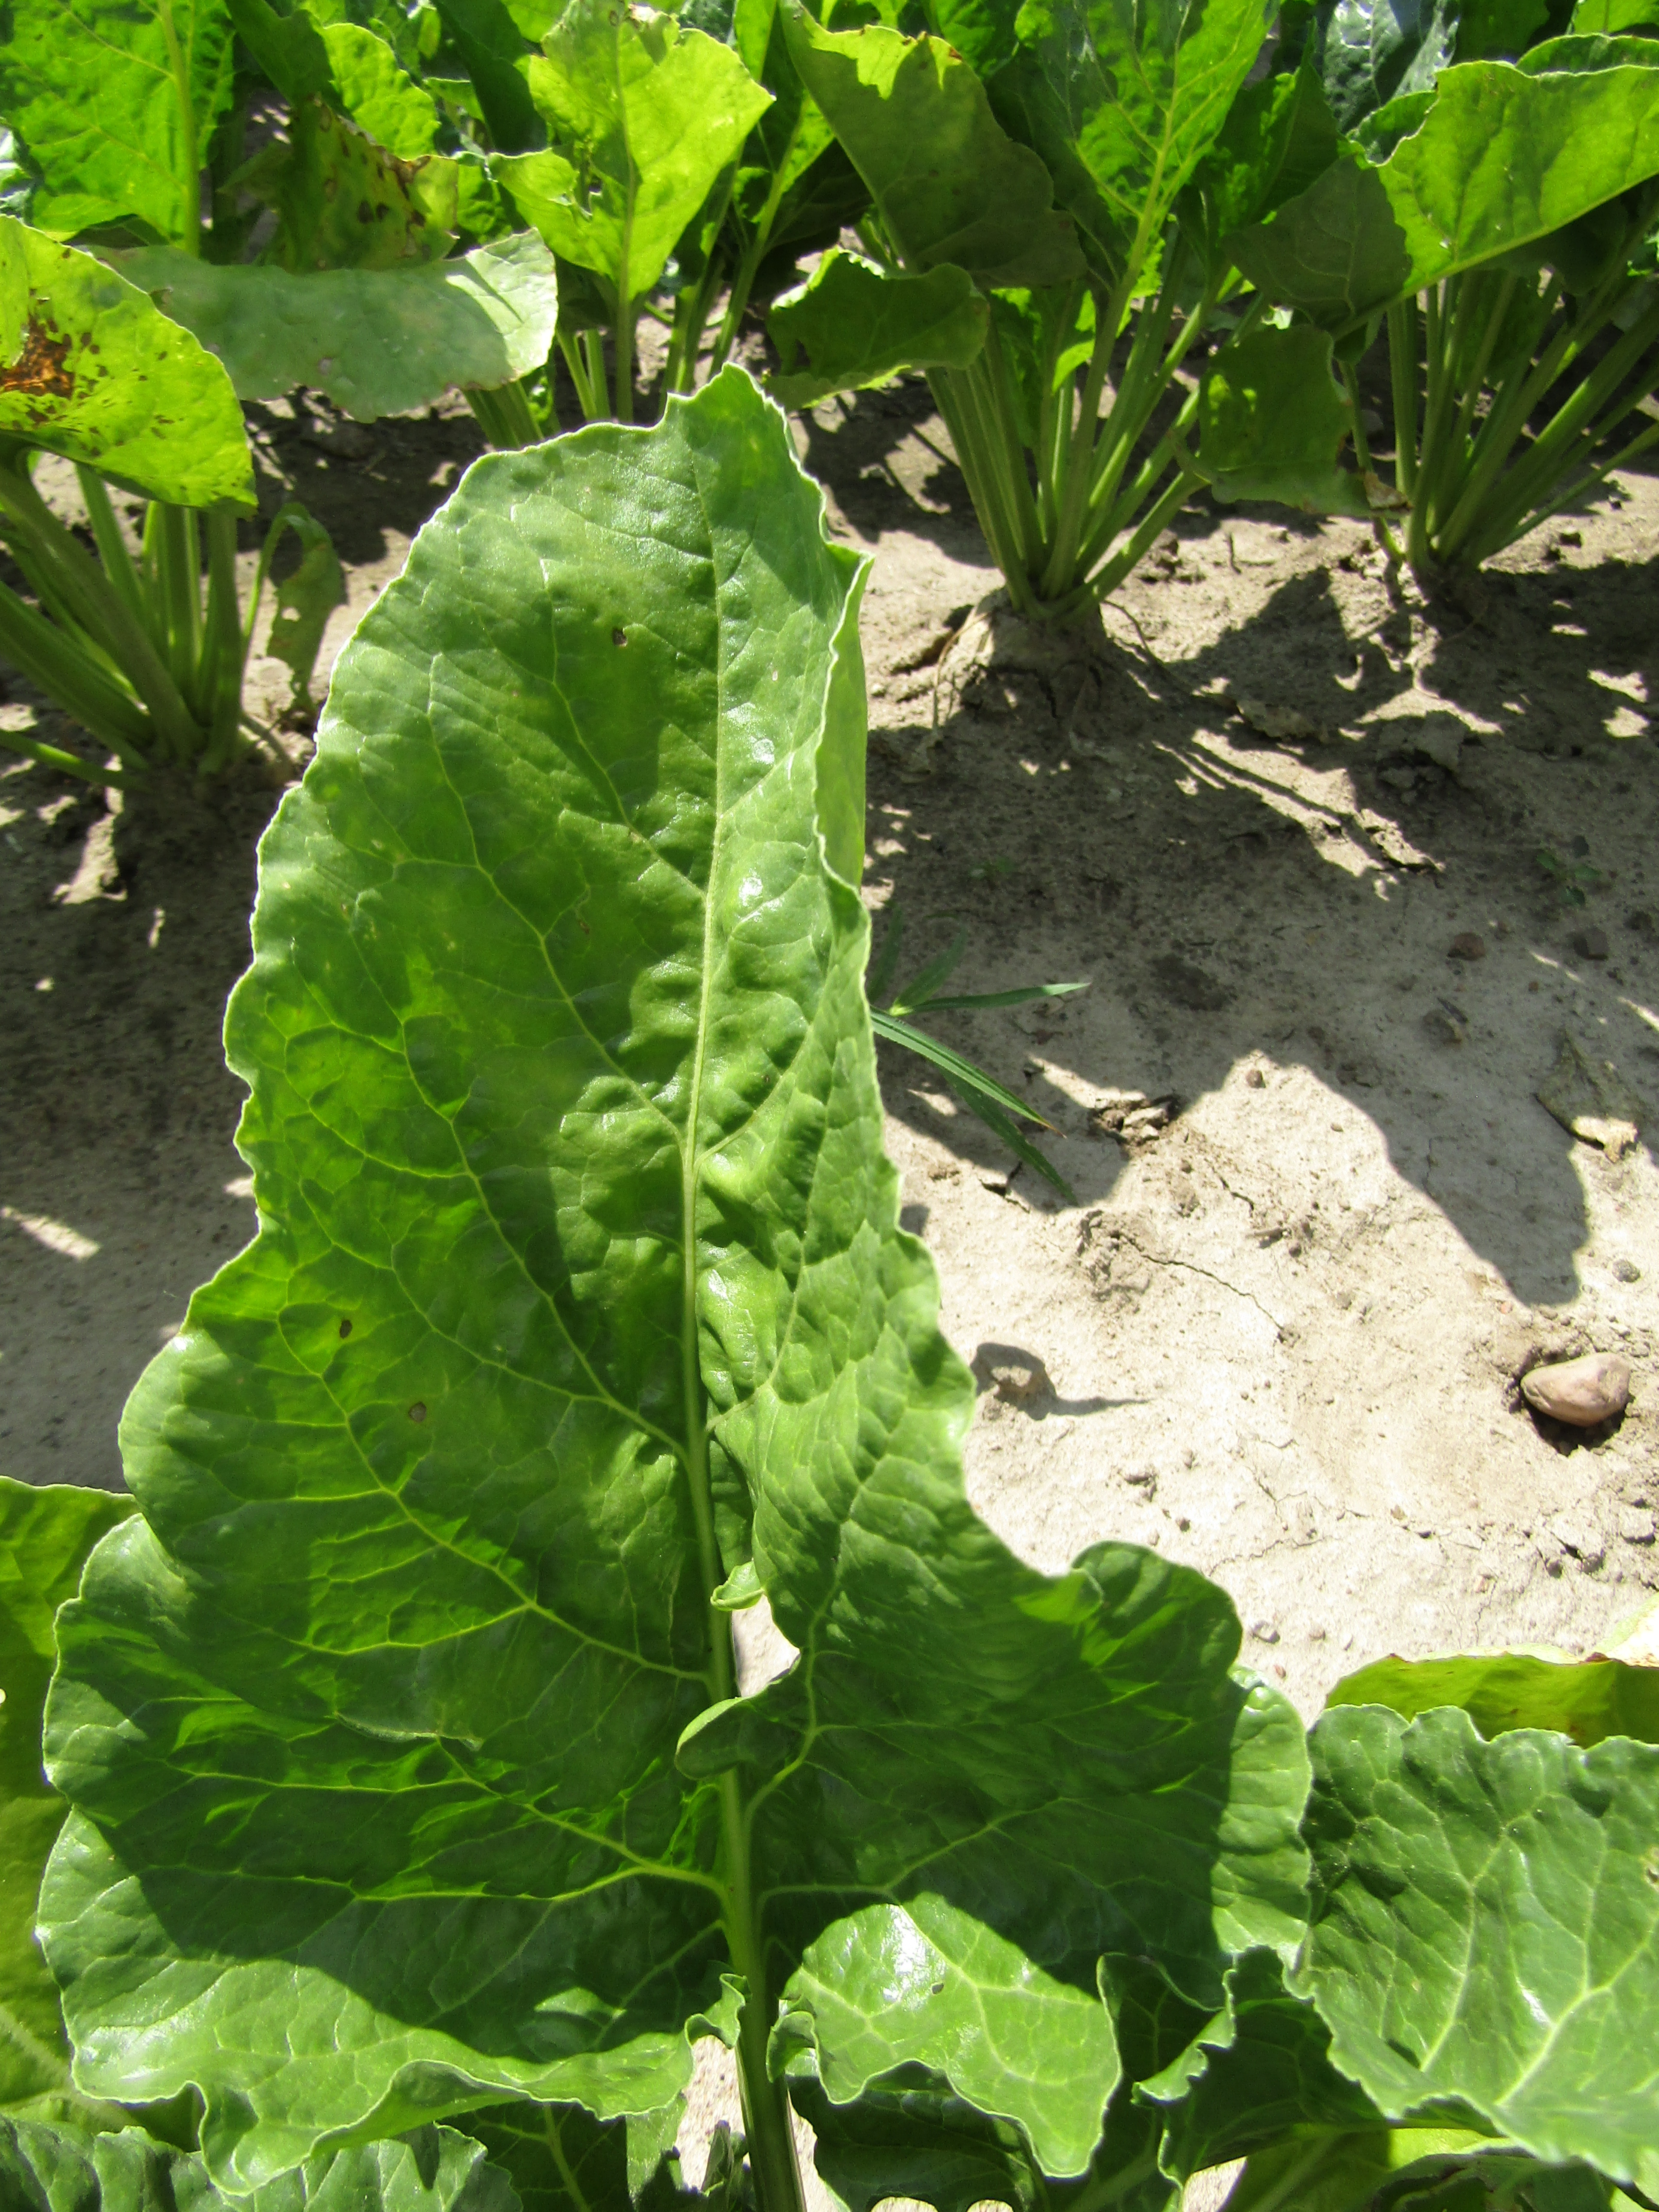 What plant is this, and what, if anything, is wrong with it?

beet, cercospora
